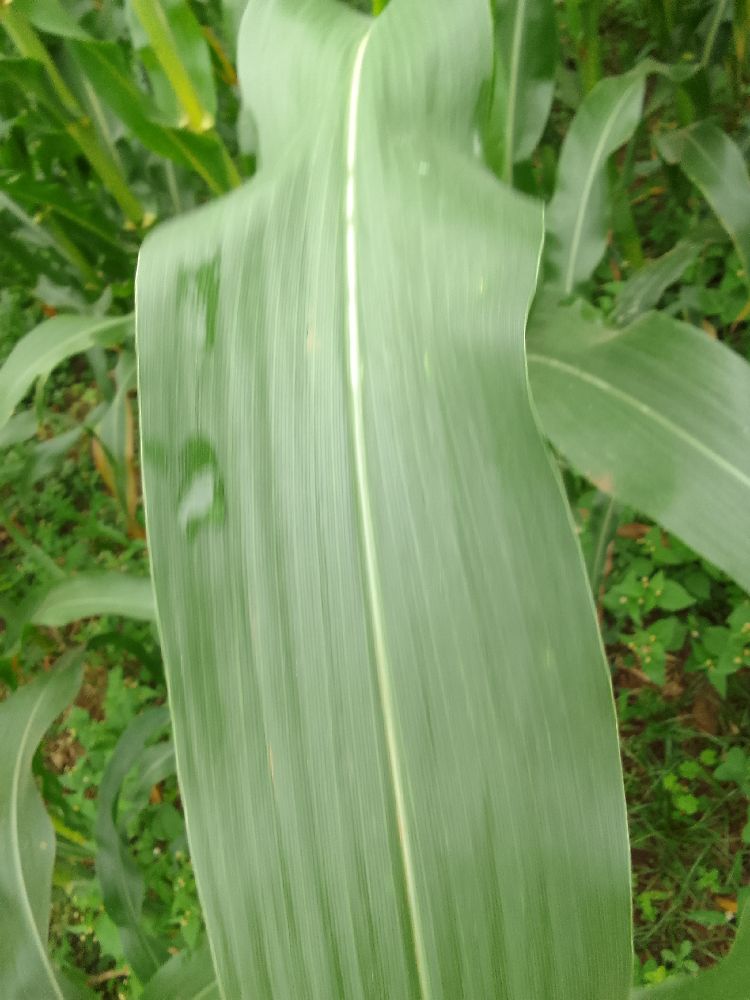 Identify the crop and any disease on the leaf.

maize, healthy
